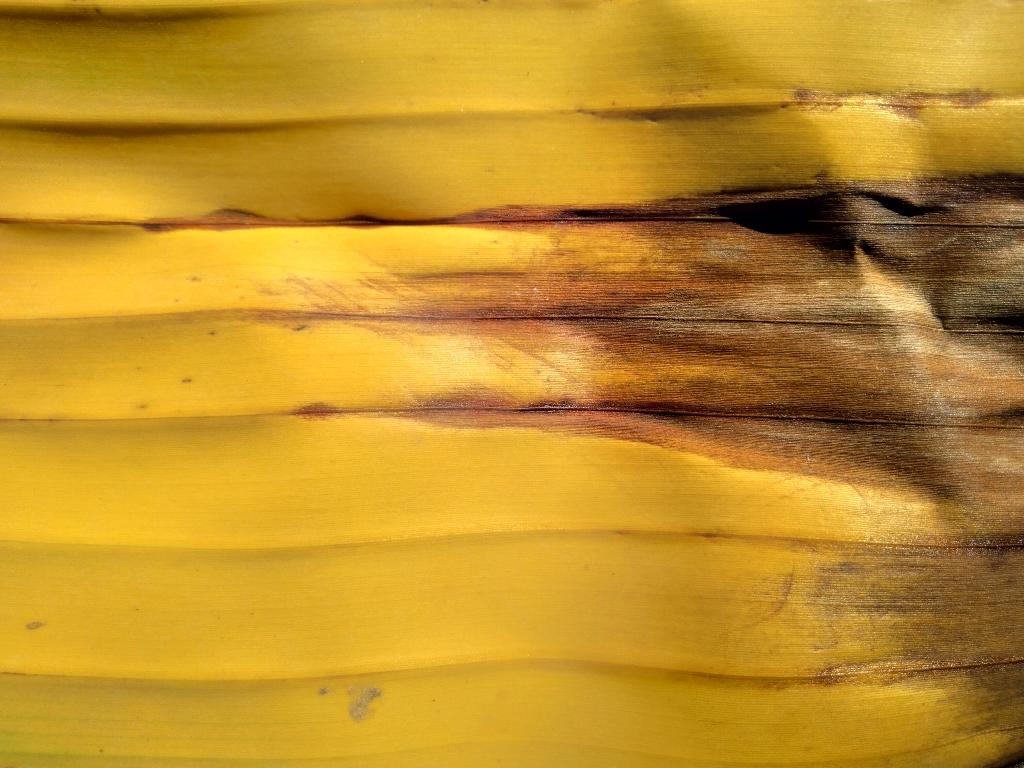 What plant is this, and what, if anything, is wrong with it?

banana, fusarium wilt race 1
